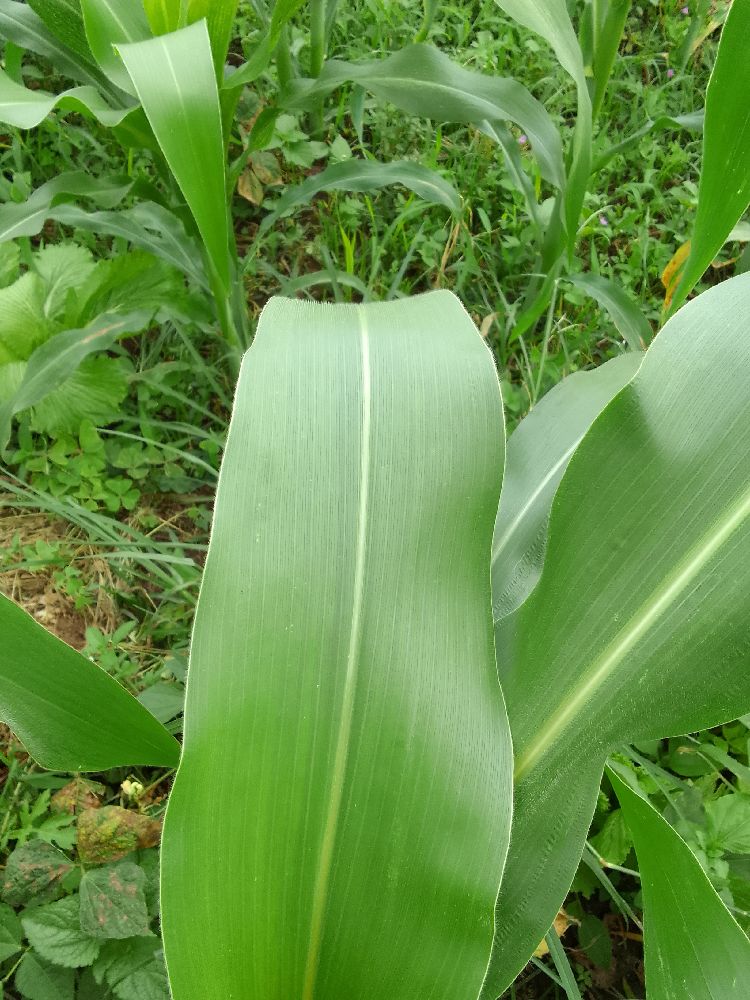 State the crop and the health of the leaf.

maize, healthy
